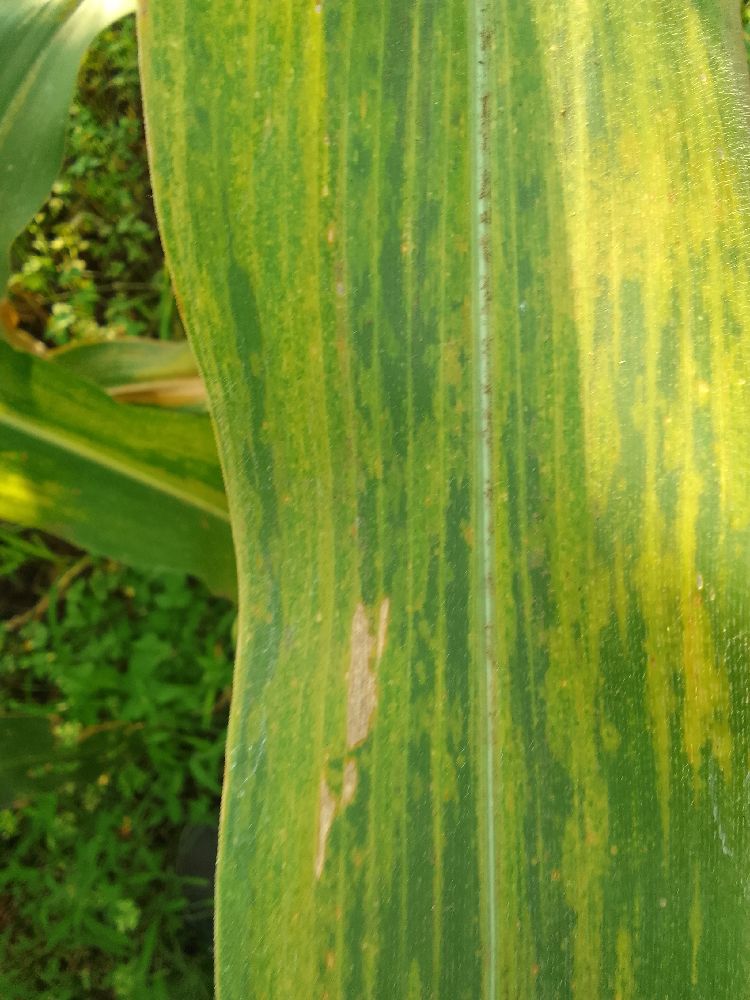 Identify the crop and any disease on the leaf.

maize, maize lethal necrosis
